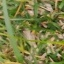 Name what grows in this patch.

grass
